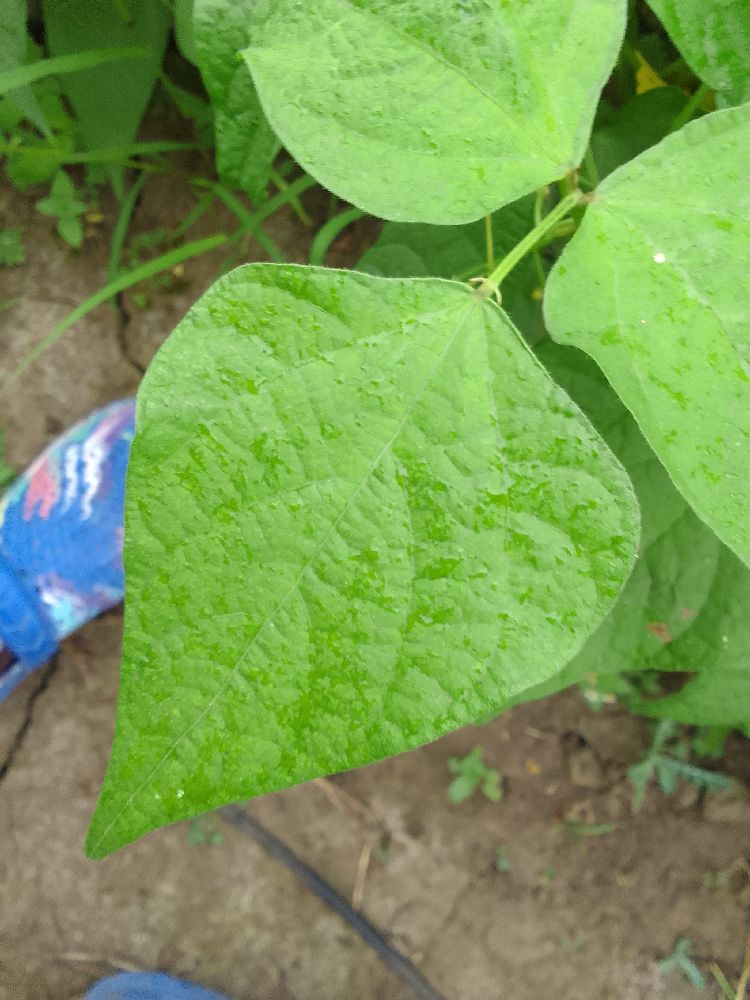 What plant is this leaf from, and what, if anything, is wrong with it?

common bean, healthy
